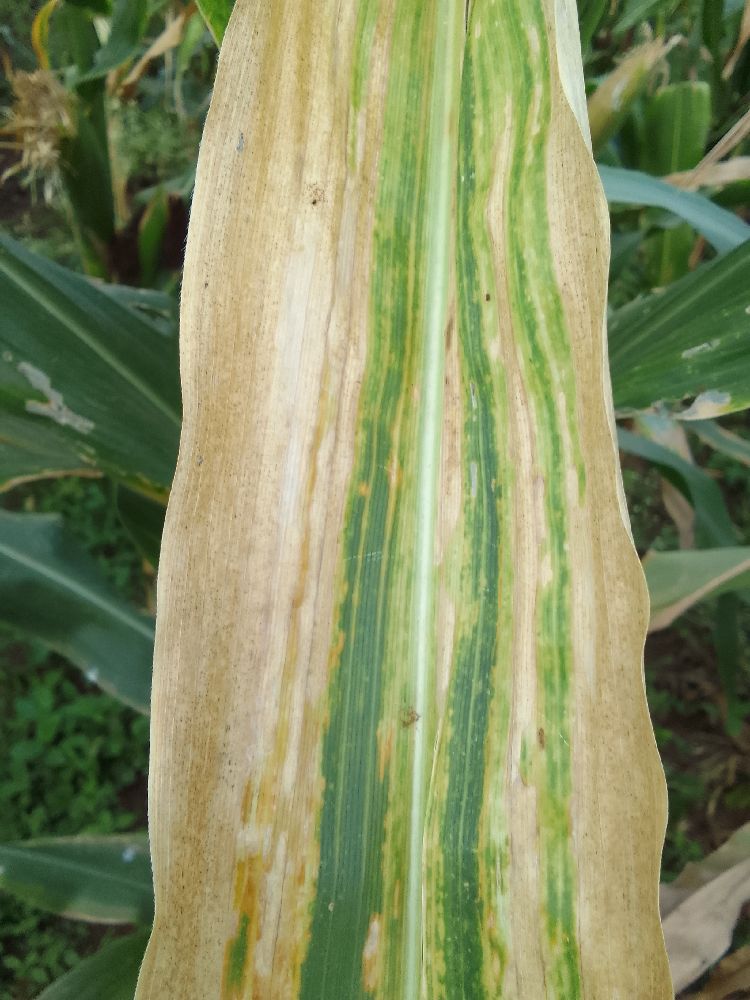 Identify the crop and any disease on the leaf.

maize, maize lethal necrosis
